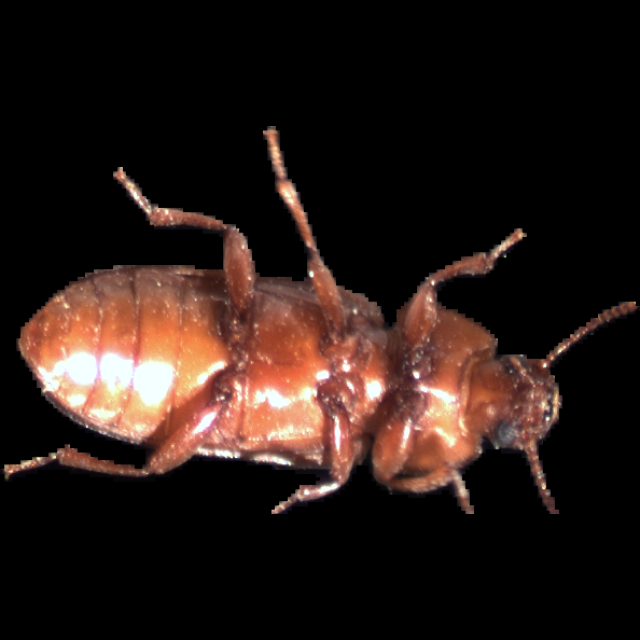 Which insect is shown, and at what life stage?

mealworm beetle
